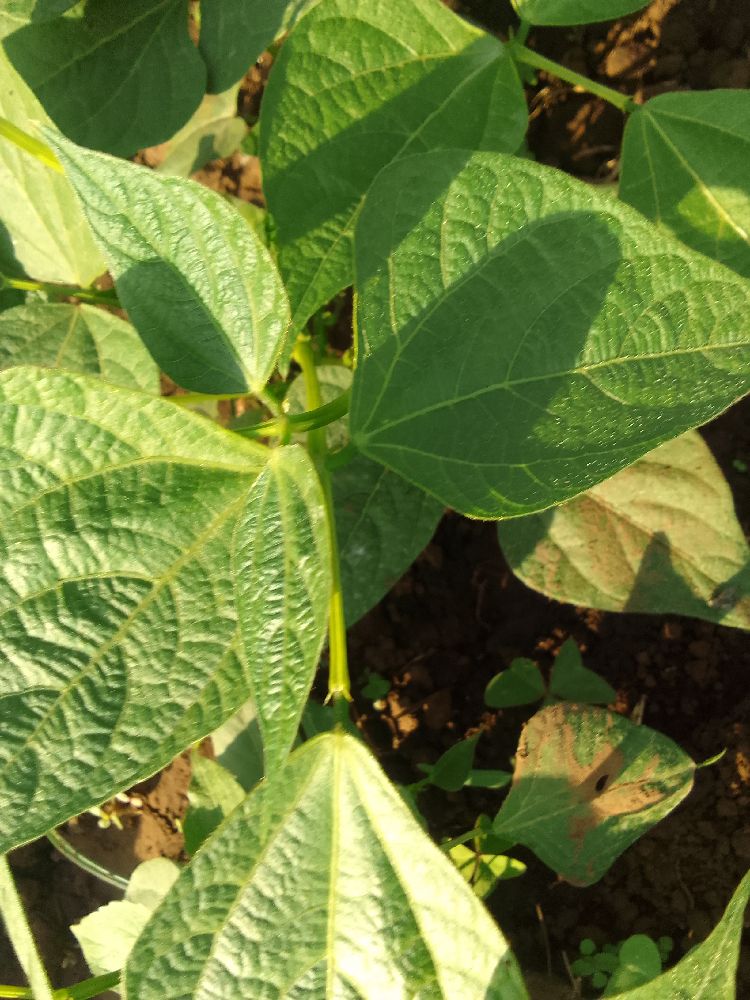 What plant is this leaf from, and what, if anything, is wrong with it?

common bean, healthy
